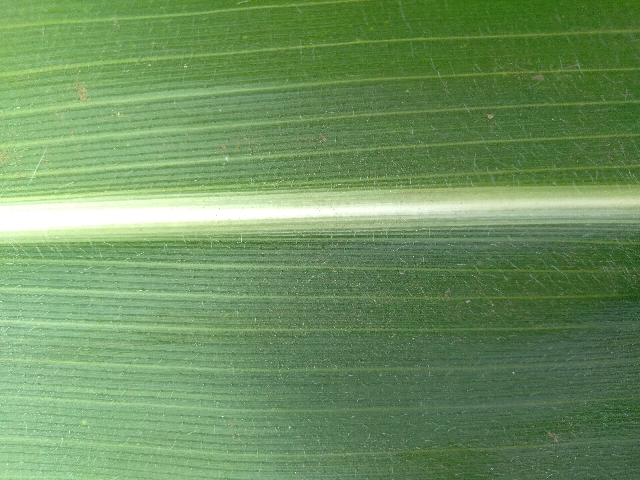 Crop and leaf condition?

maize, healthy
